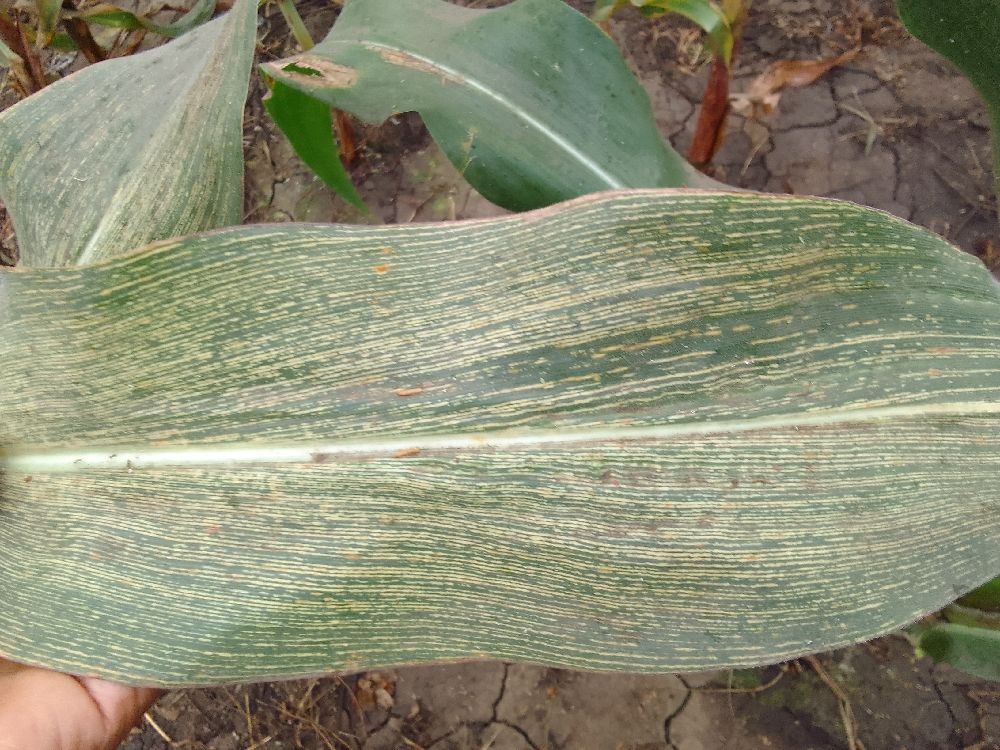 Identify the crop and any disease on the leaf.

maize, maize streak virus
